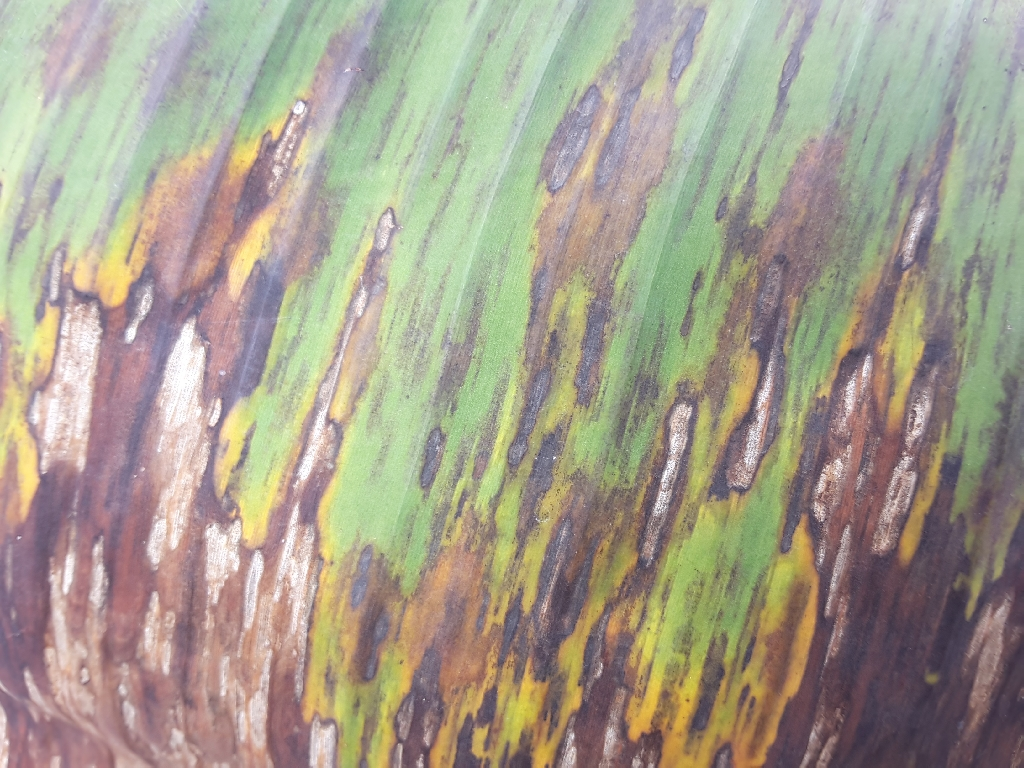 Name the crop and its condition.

banana, black sigatoka
